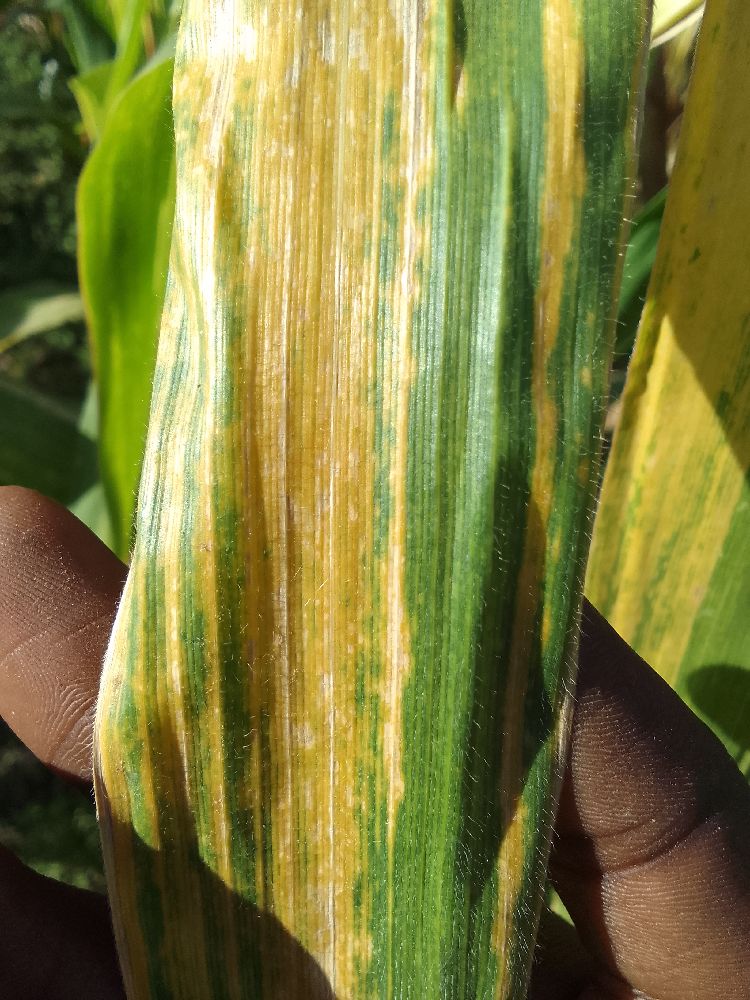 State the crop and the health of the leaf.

maize, maize lethal necrosis
